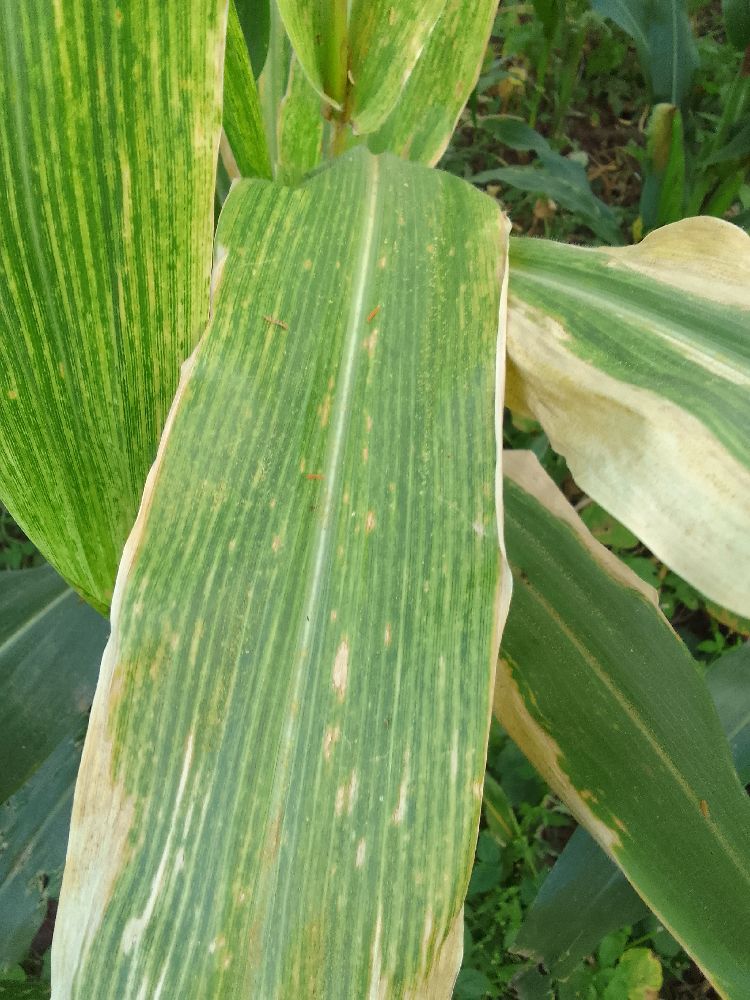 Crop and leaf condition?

maize, maize lethal necrosis
